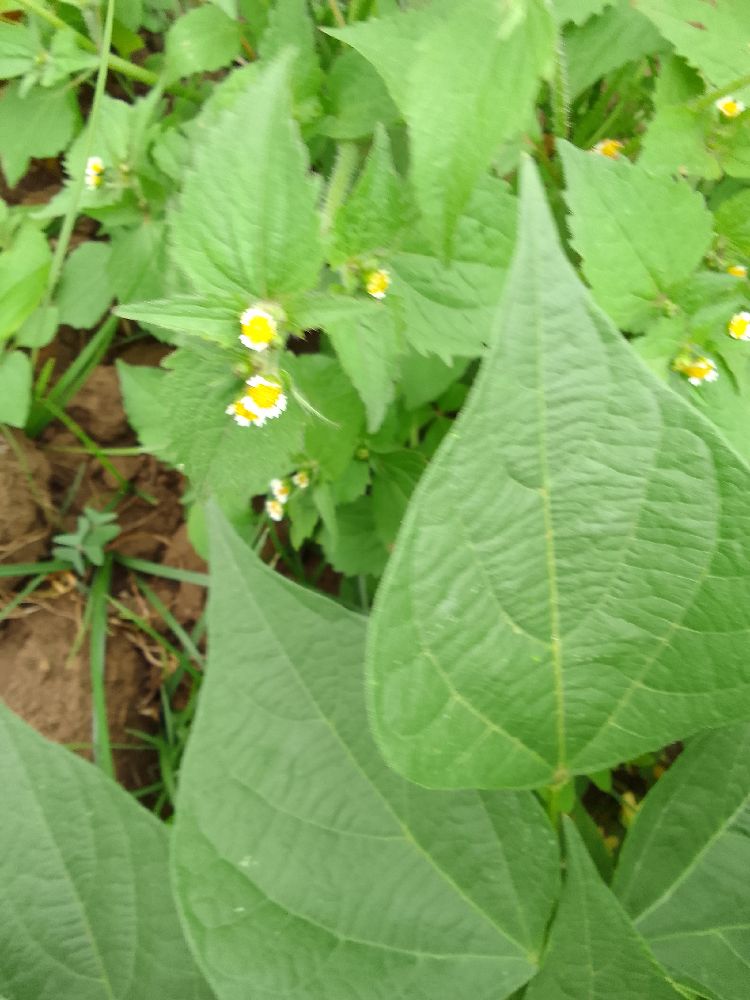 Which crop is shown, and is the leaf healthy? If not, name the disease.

common bean, healthy
